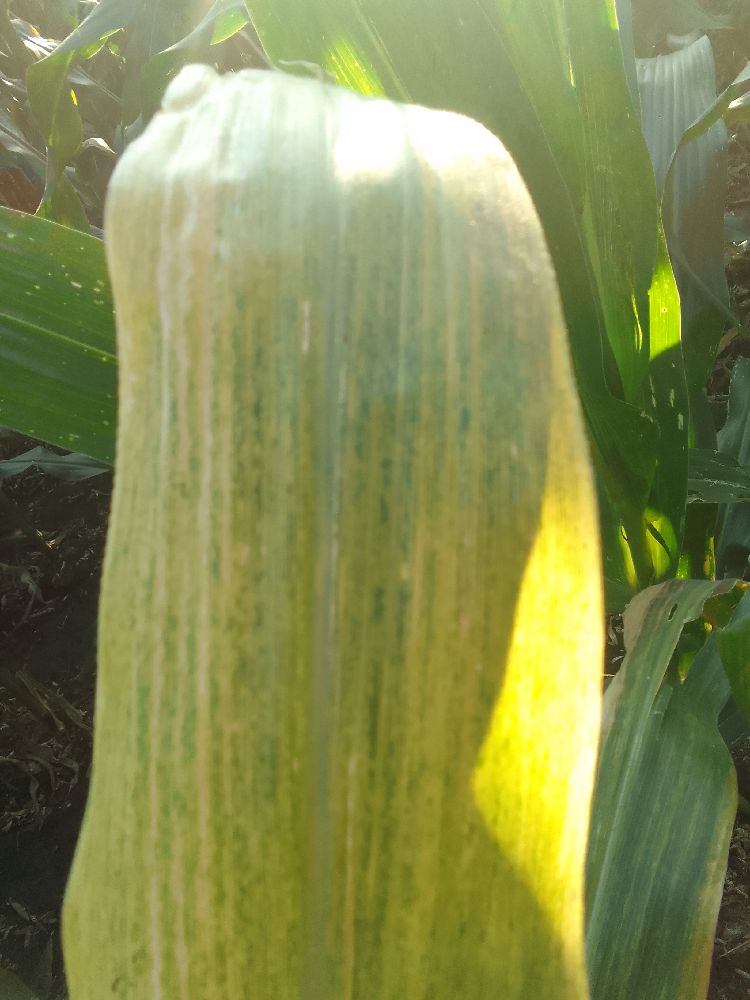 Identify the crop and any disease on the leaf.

maize, maize lethal necrosis
